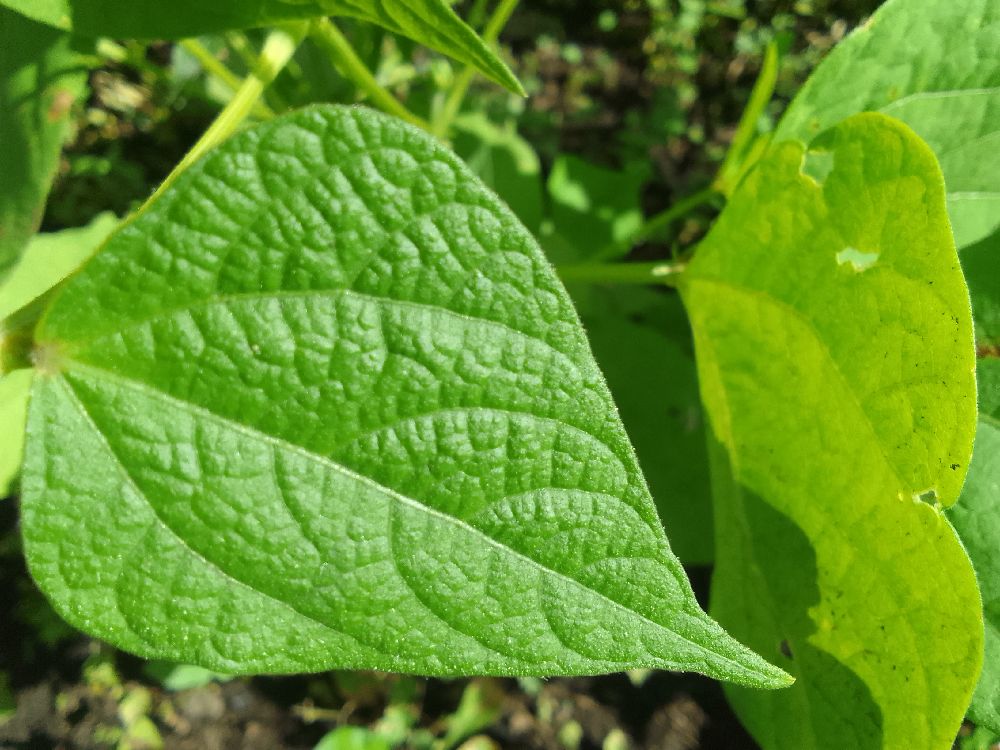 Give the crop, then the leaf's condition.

common bean, healthy
